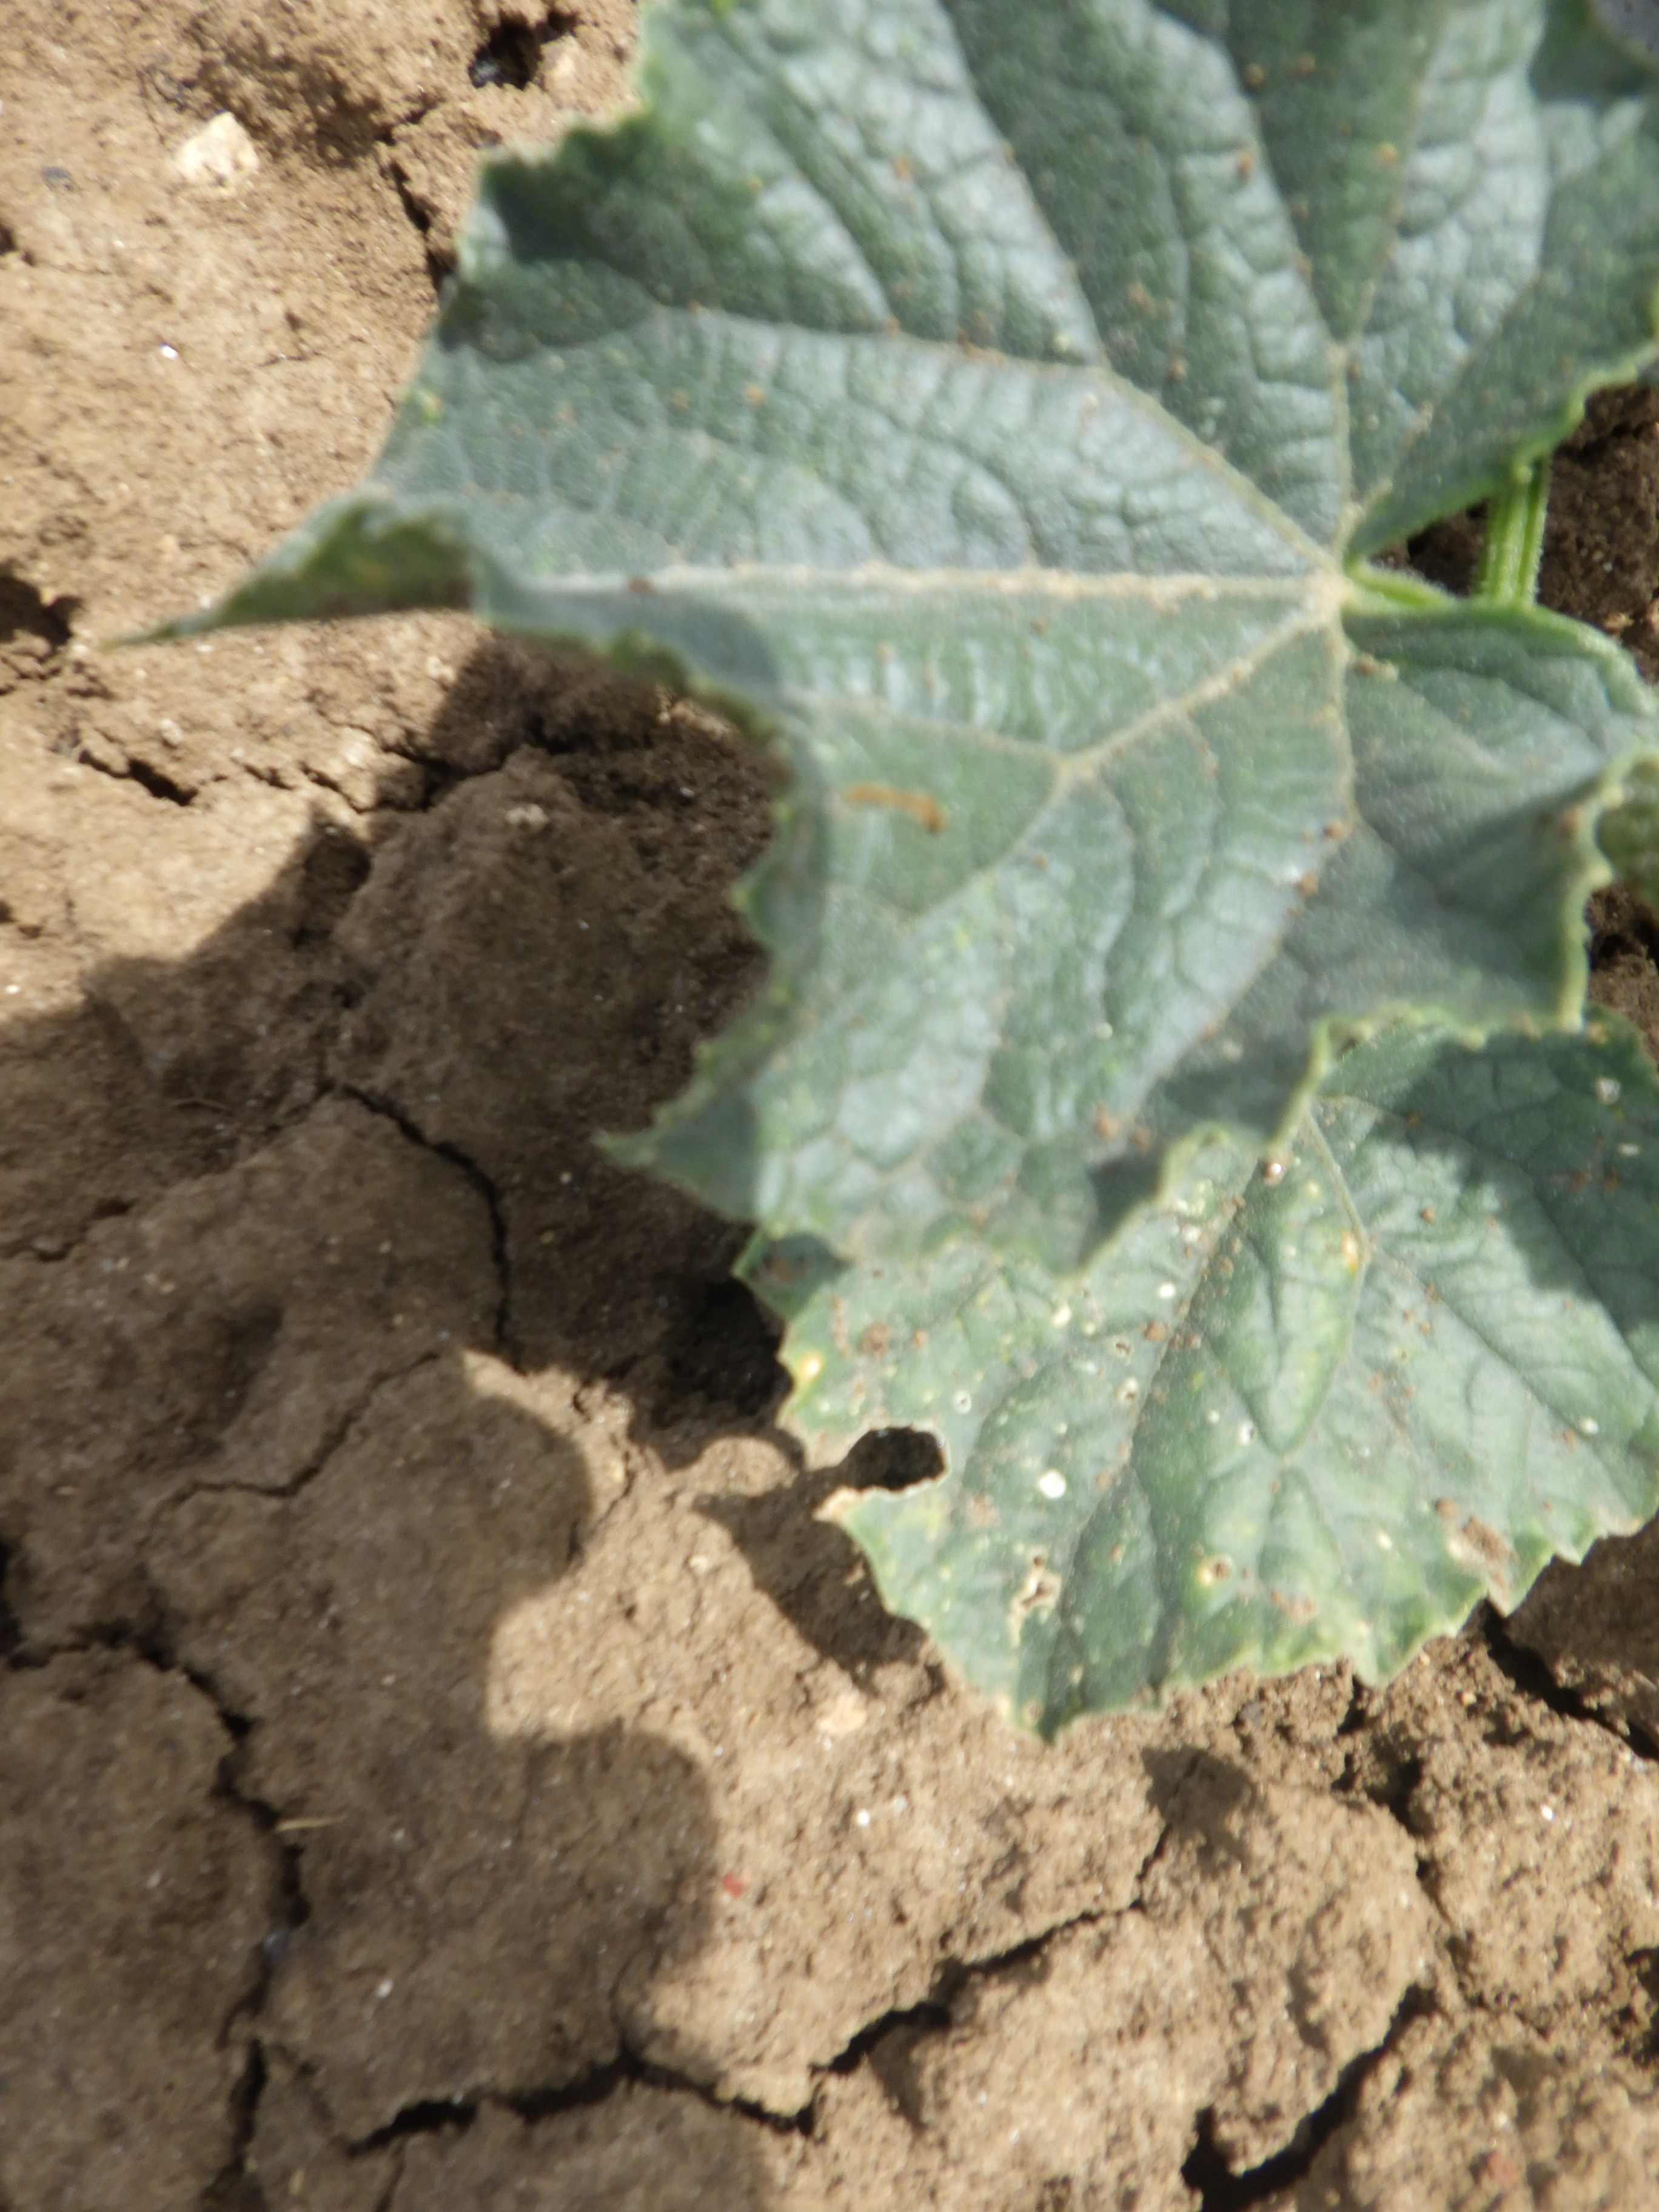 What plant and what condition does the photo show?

cucumber, mechanical damage
